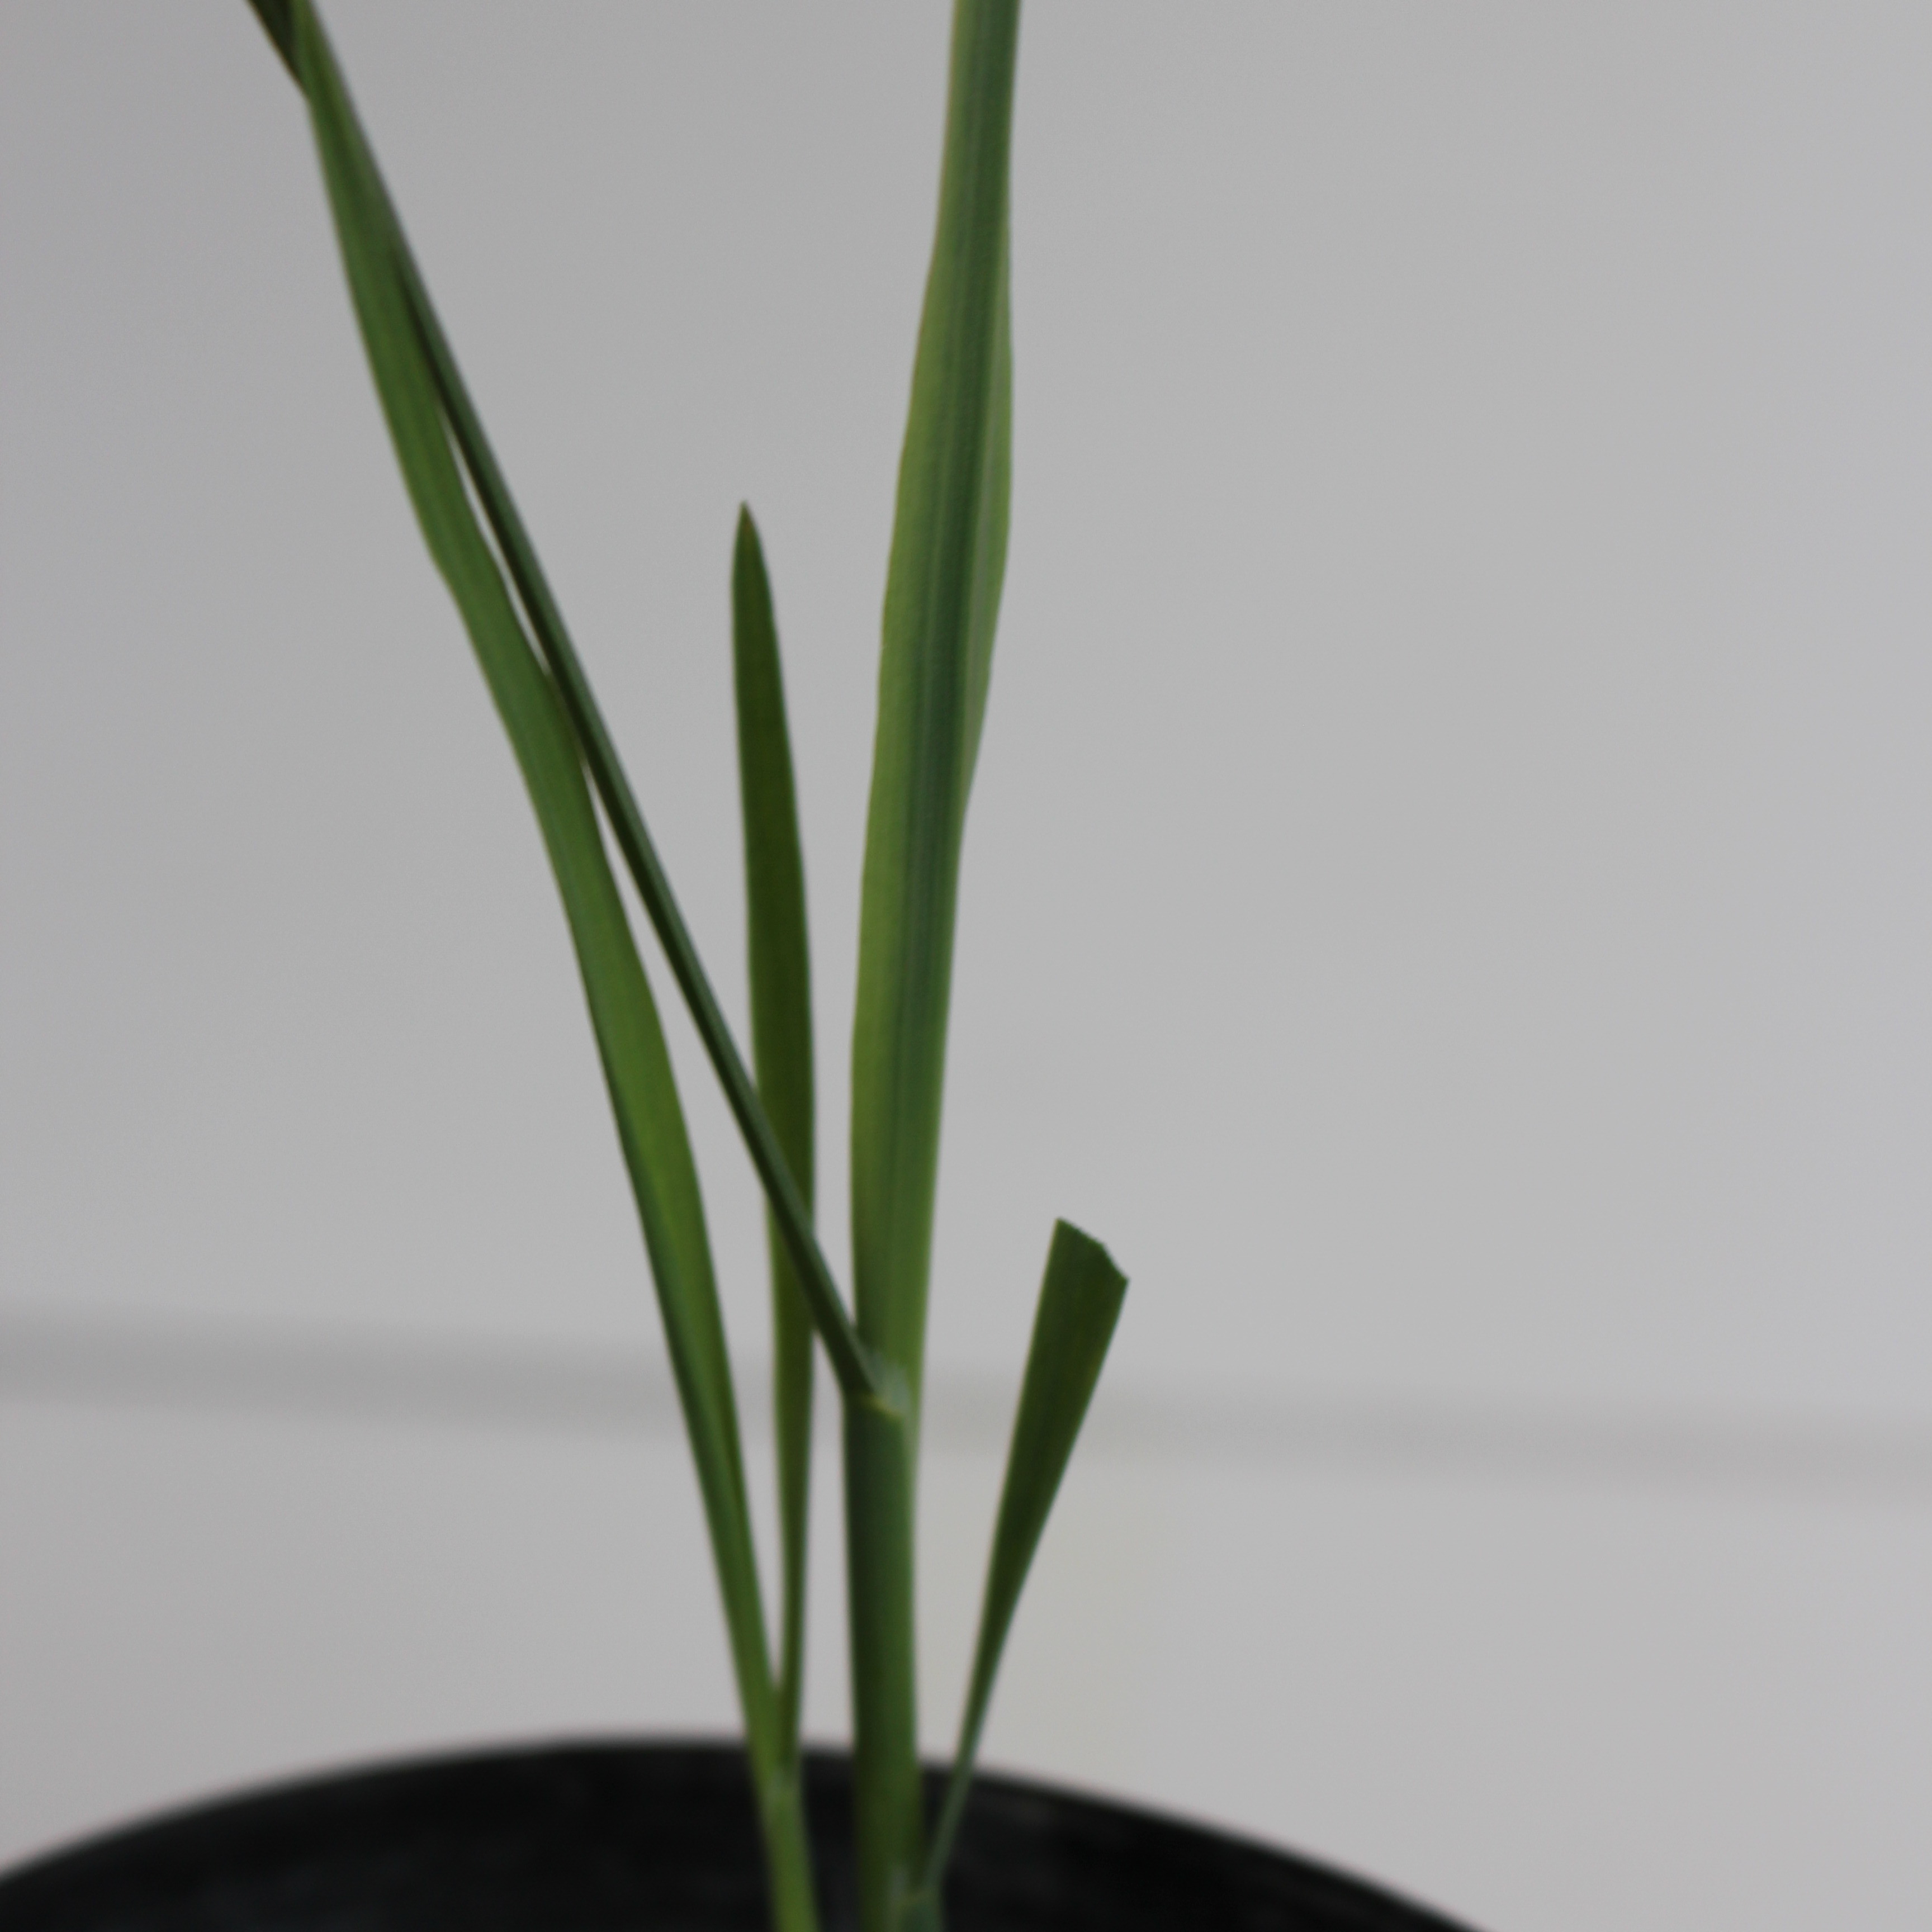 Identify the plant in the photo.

Avena sterilis
